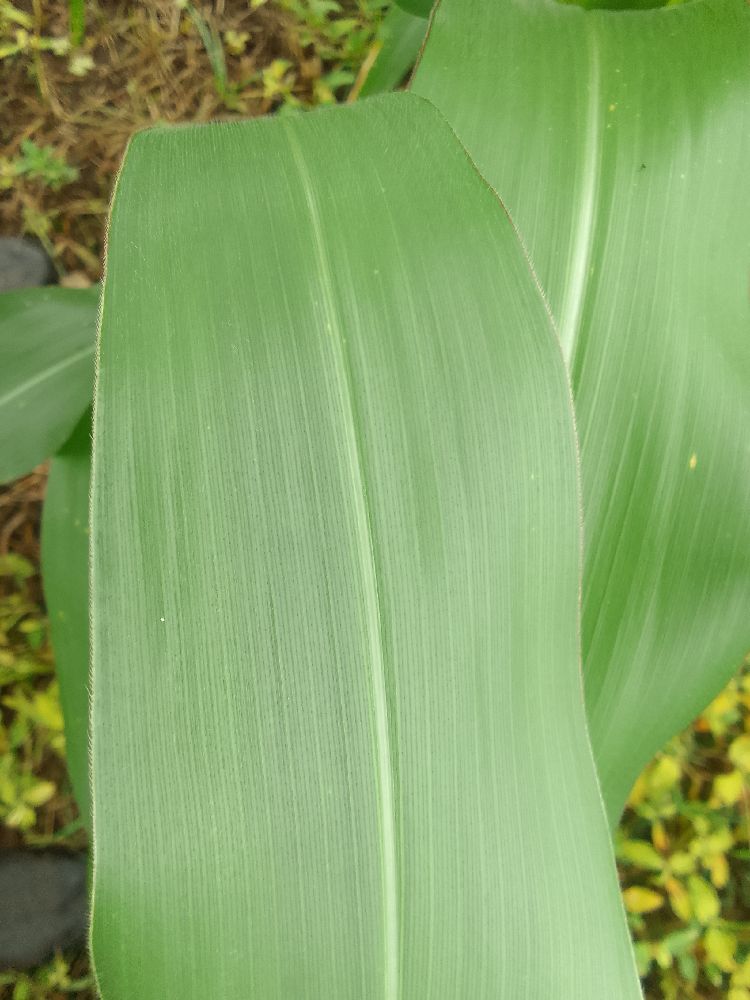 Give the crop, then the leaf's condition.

maize, healthy
